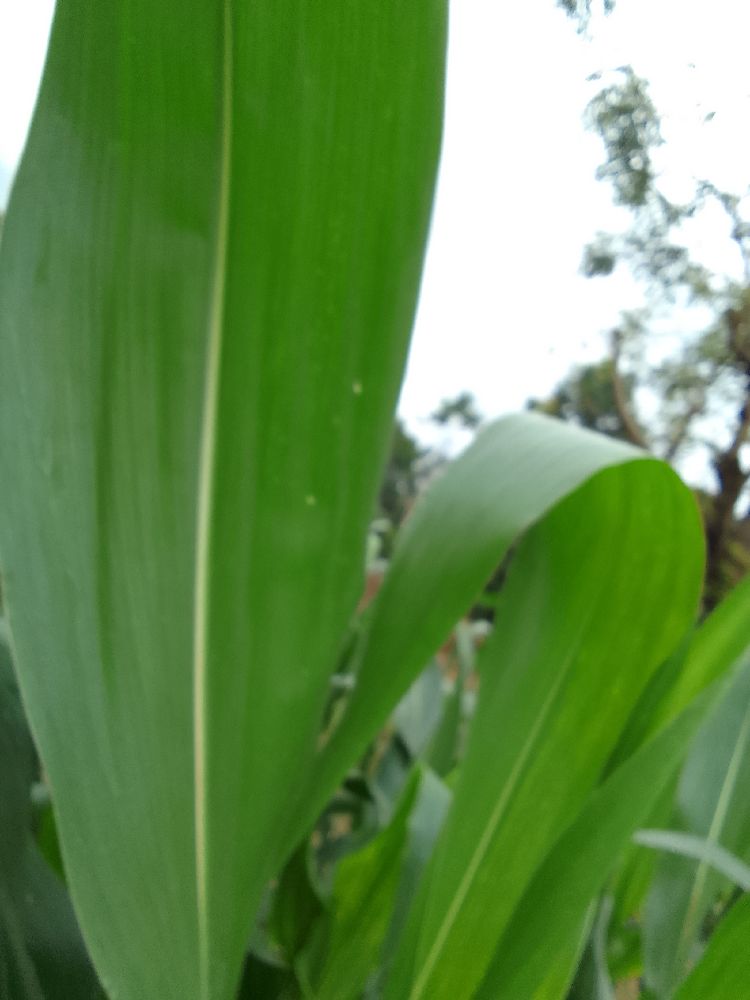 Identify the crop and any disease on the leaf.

maize, healthy
